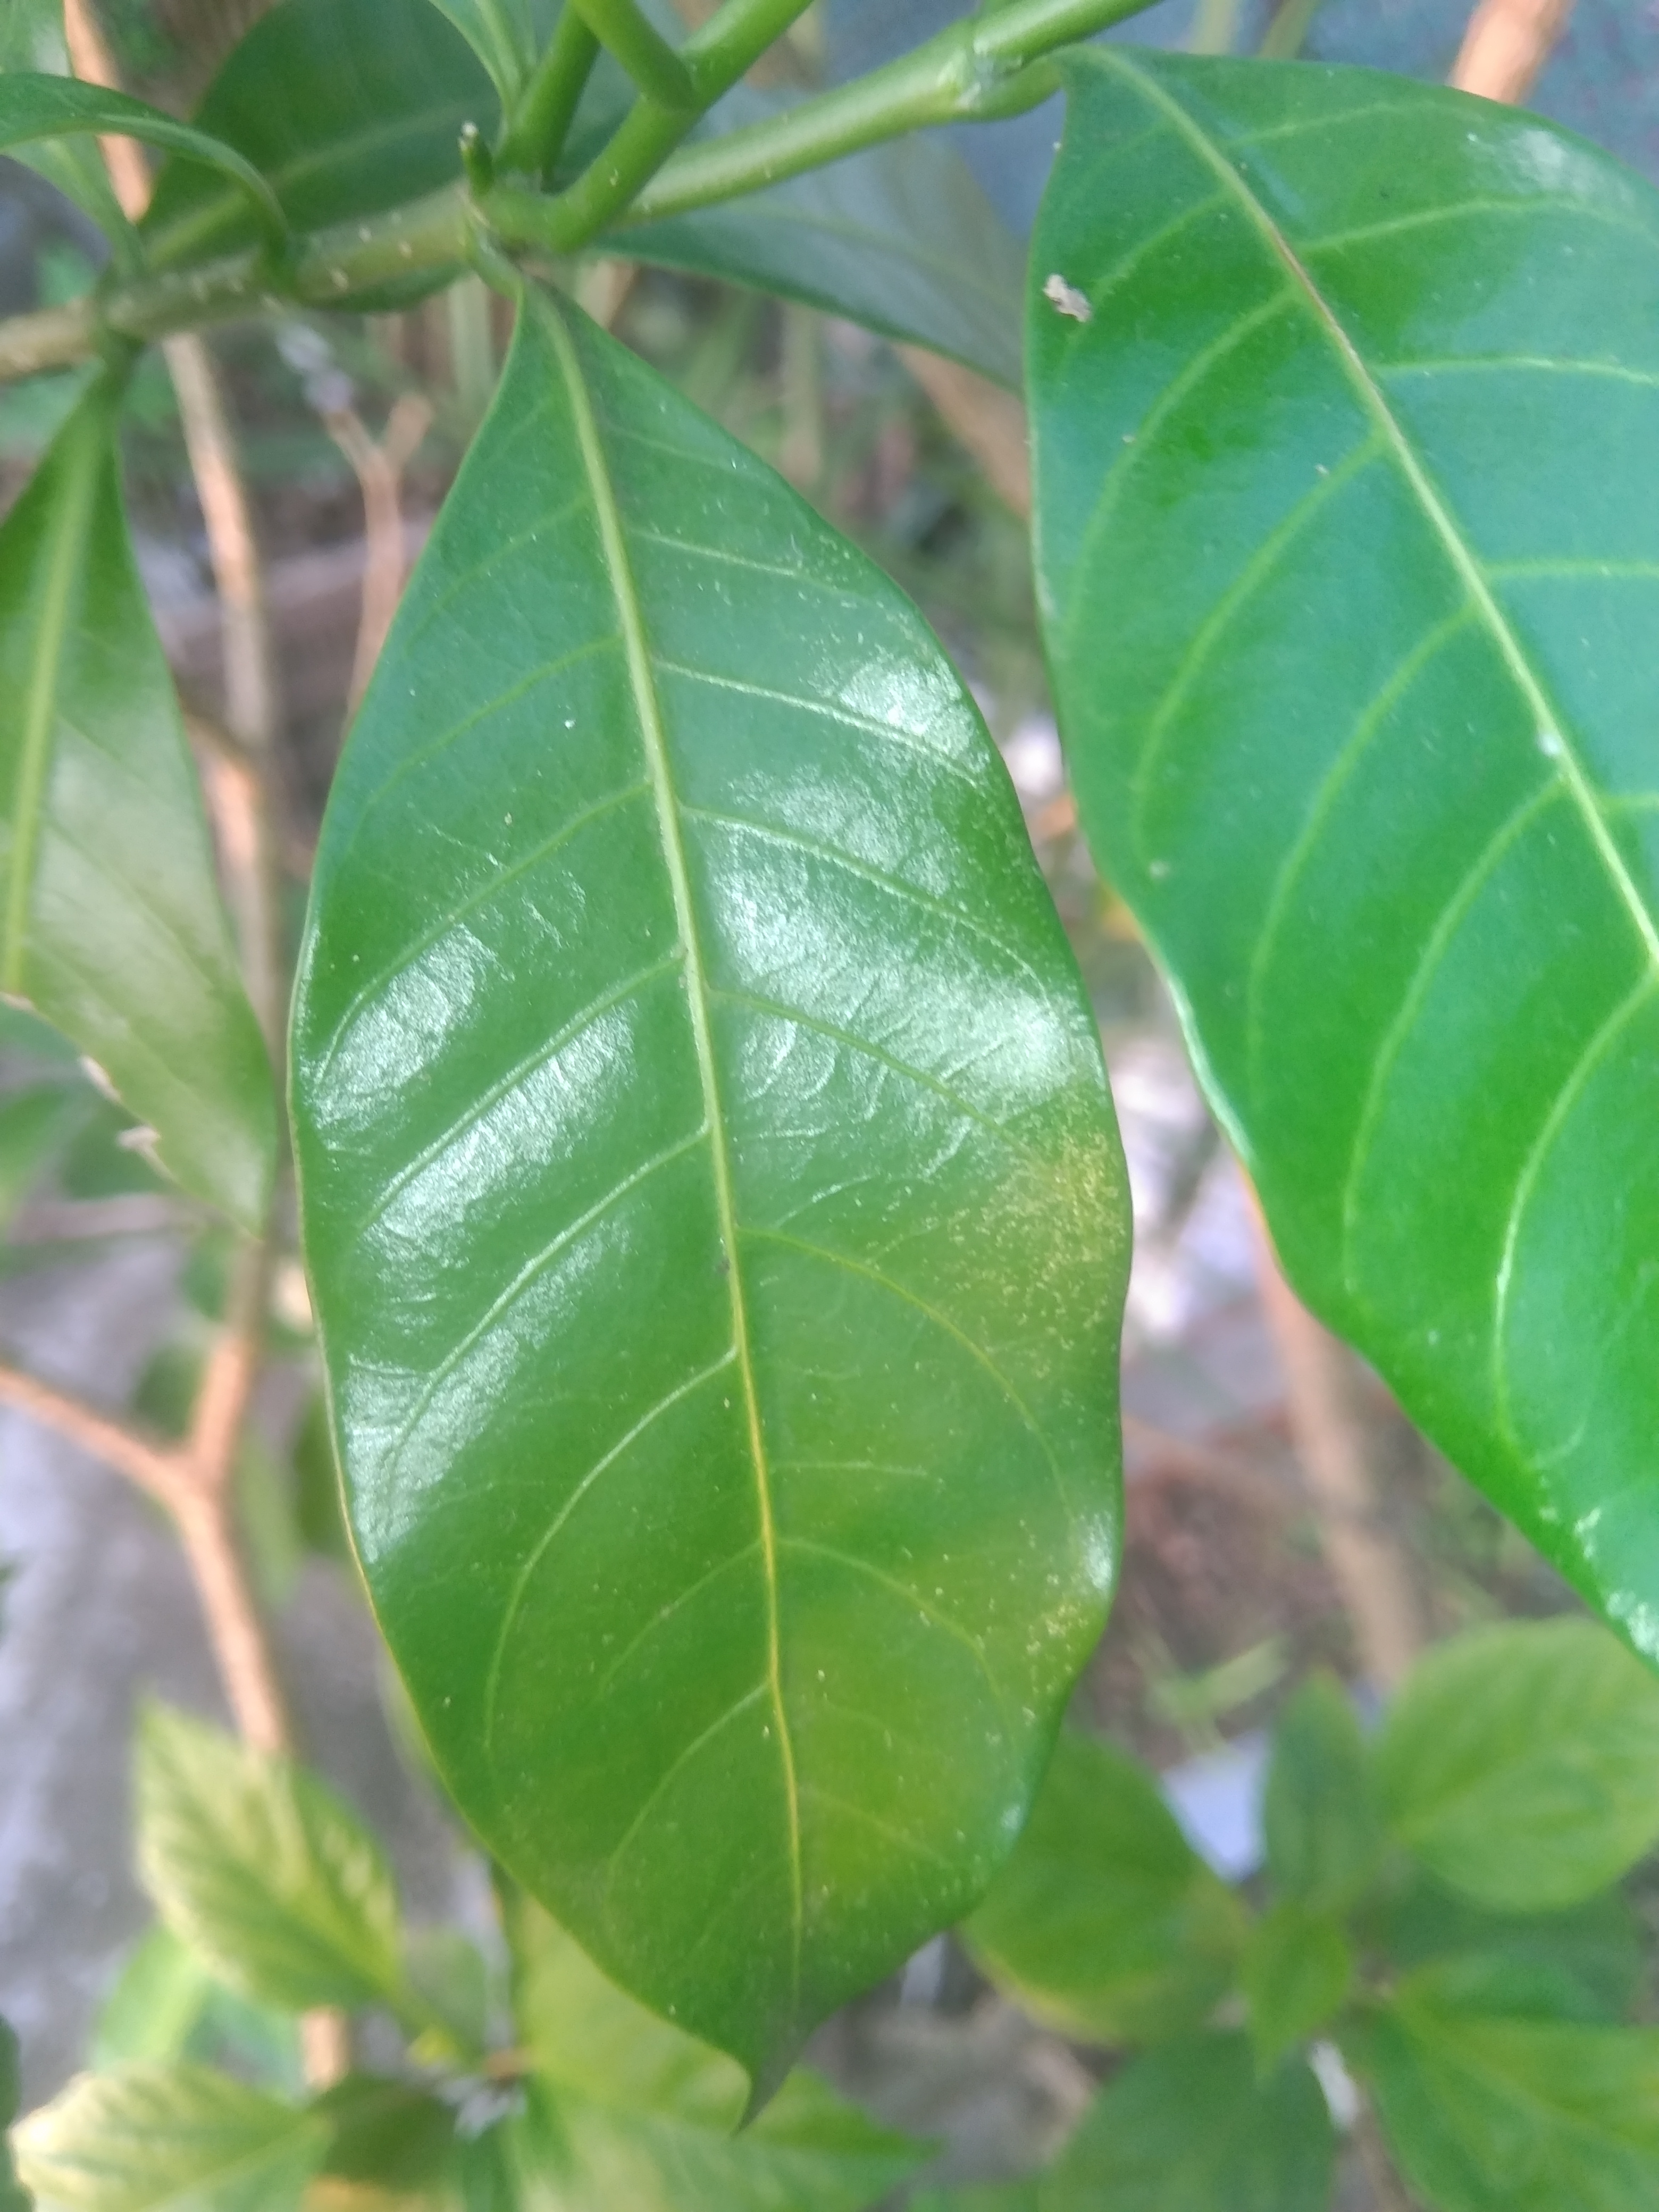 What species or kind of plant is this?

togor
